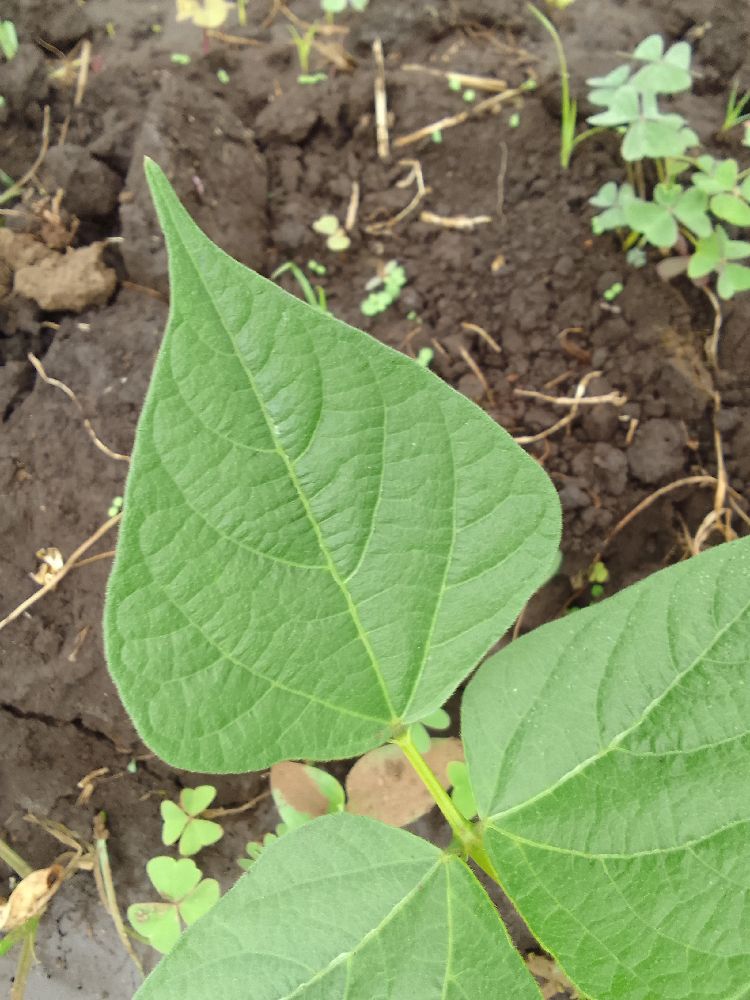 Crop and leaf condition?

common bean, healthy
